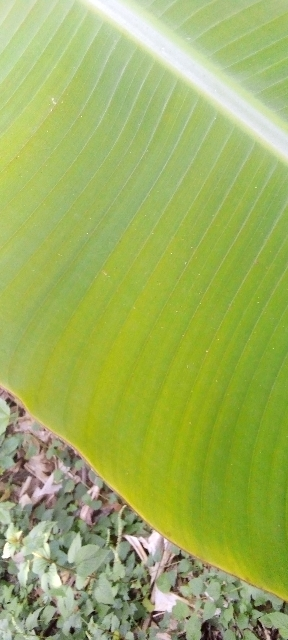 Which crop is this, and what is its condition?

banana, healthy
